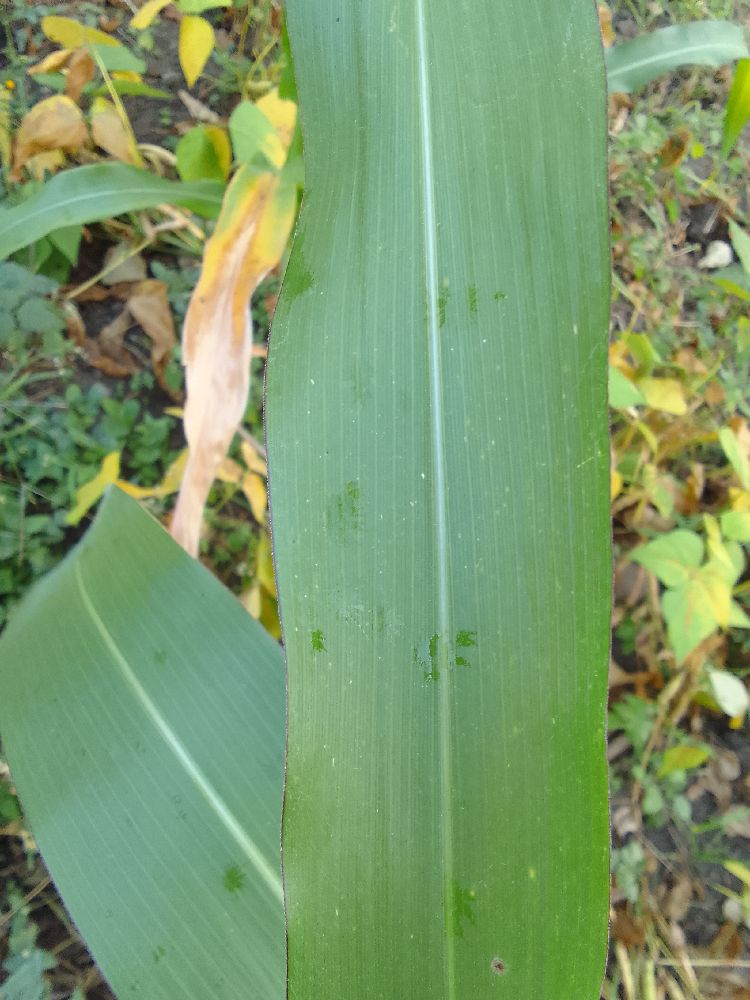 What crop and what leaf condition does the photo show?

maize, healthy
